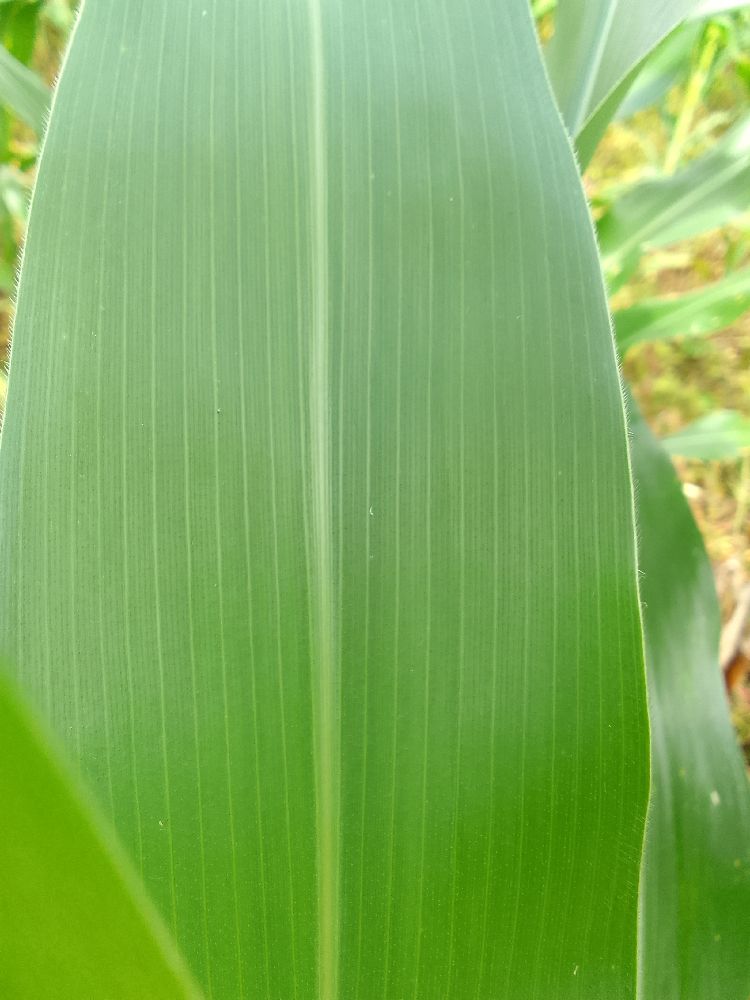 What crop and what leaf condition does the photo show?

maize, healthy
